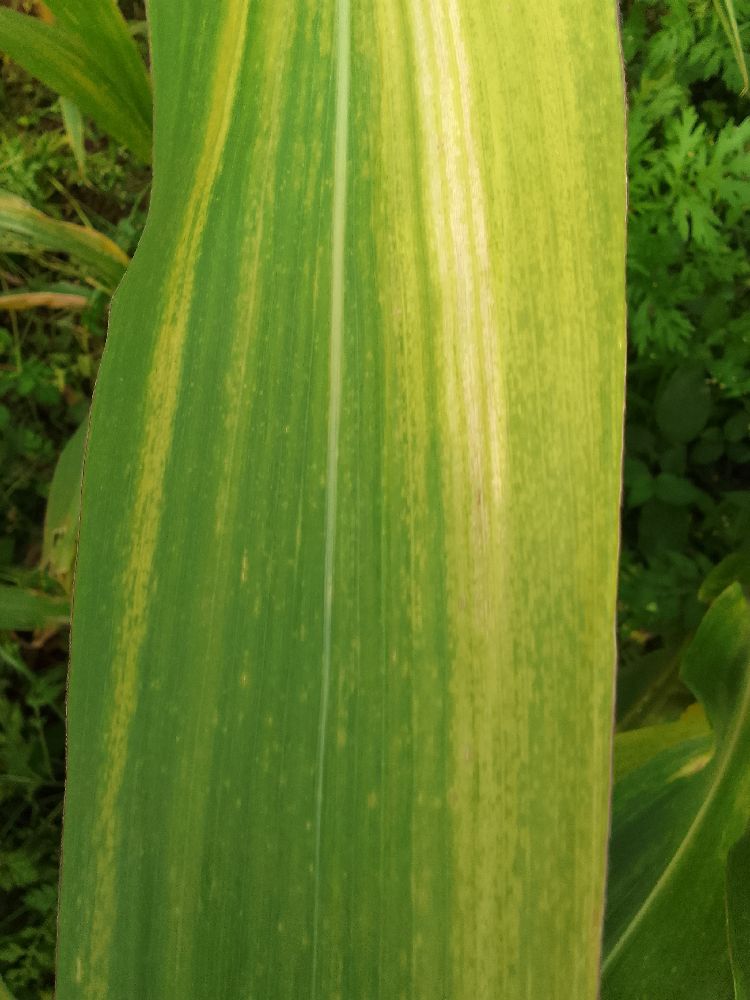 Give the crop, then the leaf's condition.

maize, maize lethal necrosis
